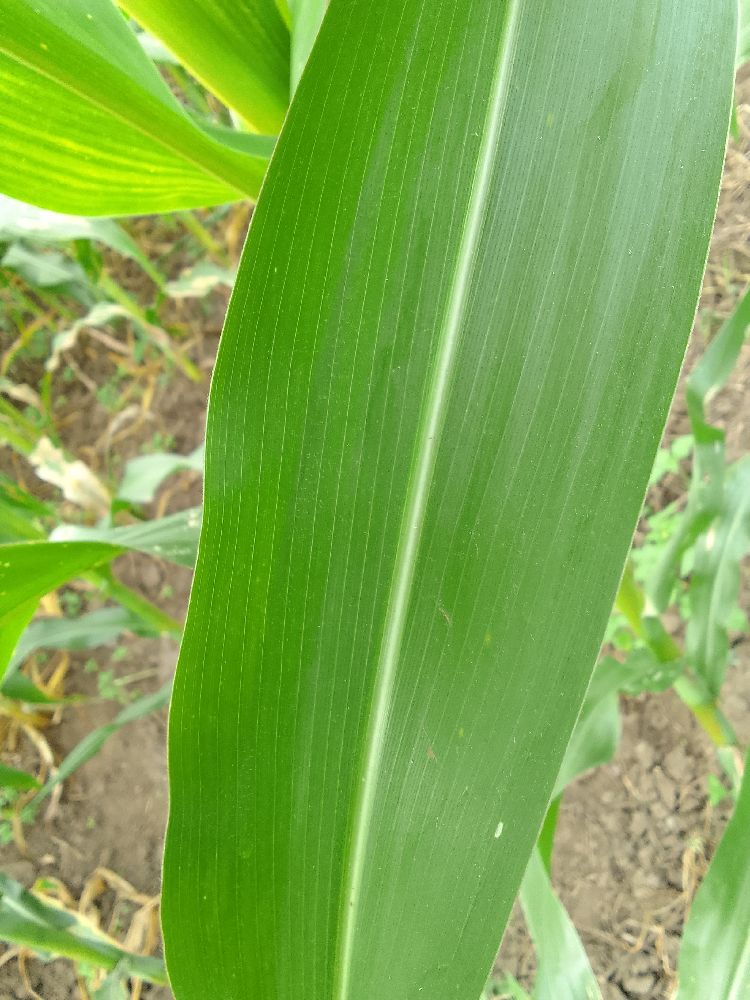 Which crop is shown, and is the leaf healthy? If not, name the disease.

maize, healthy
